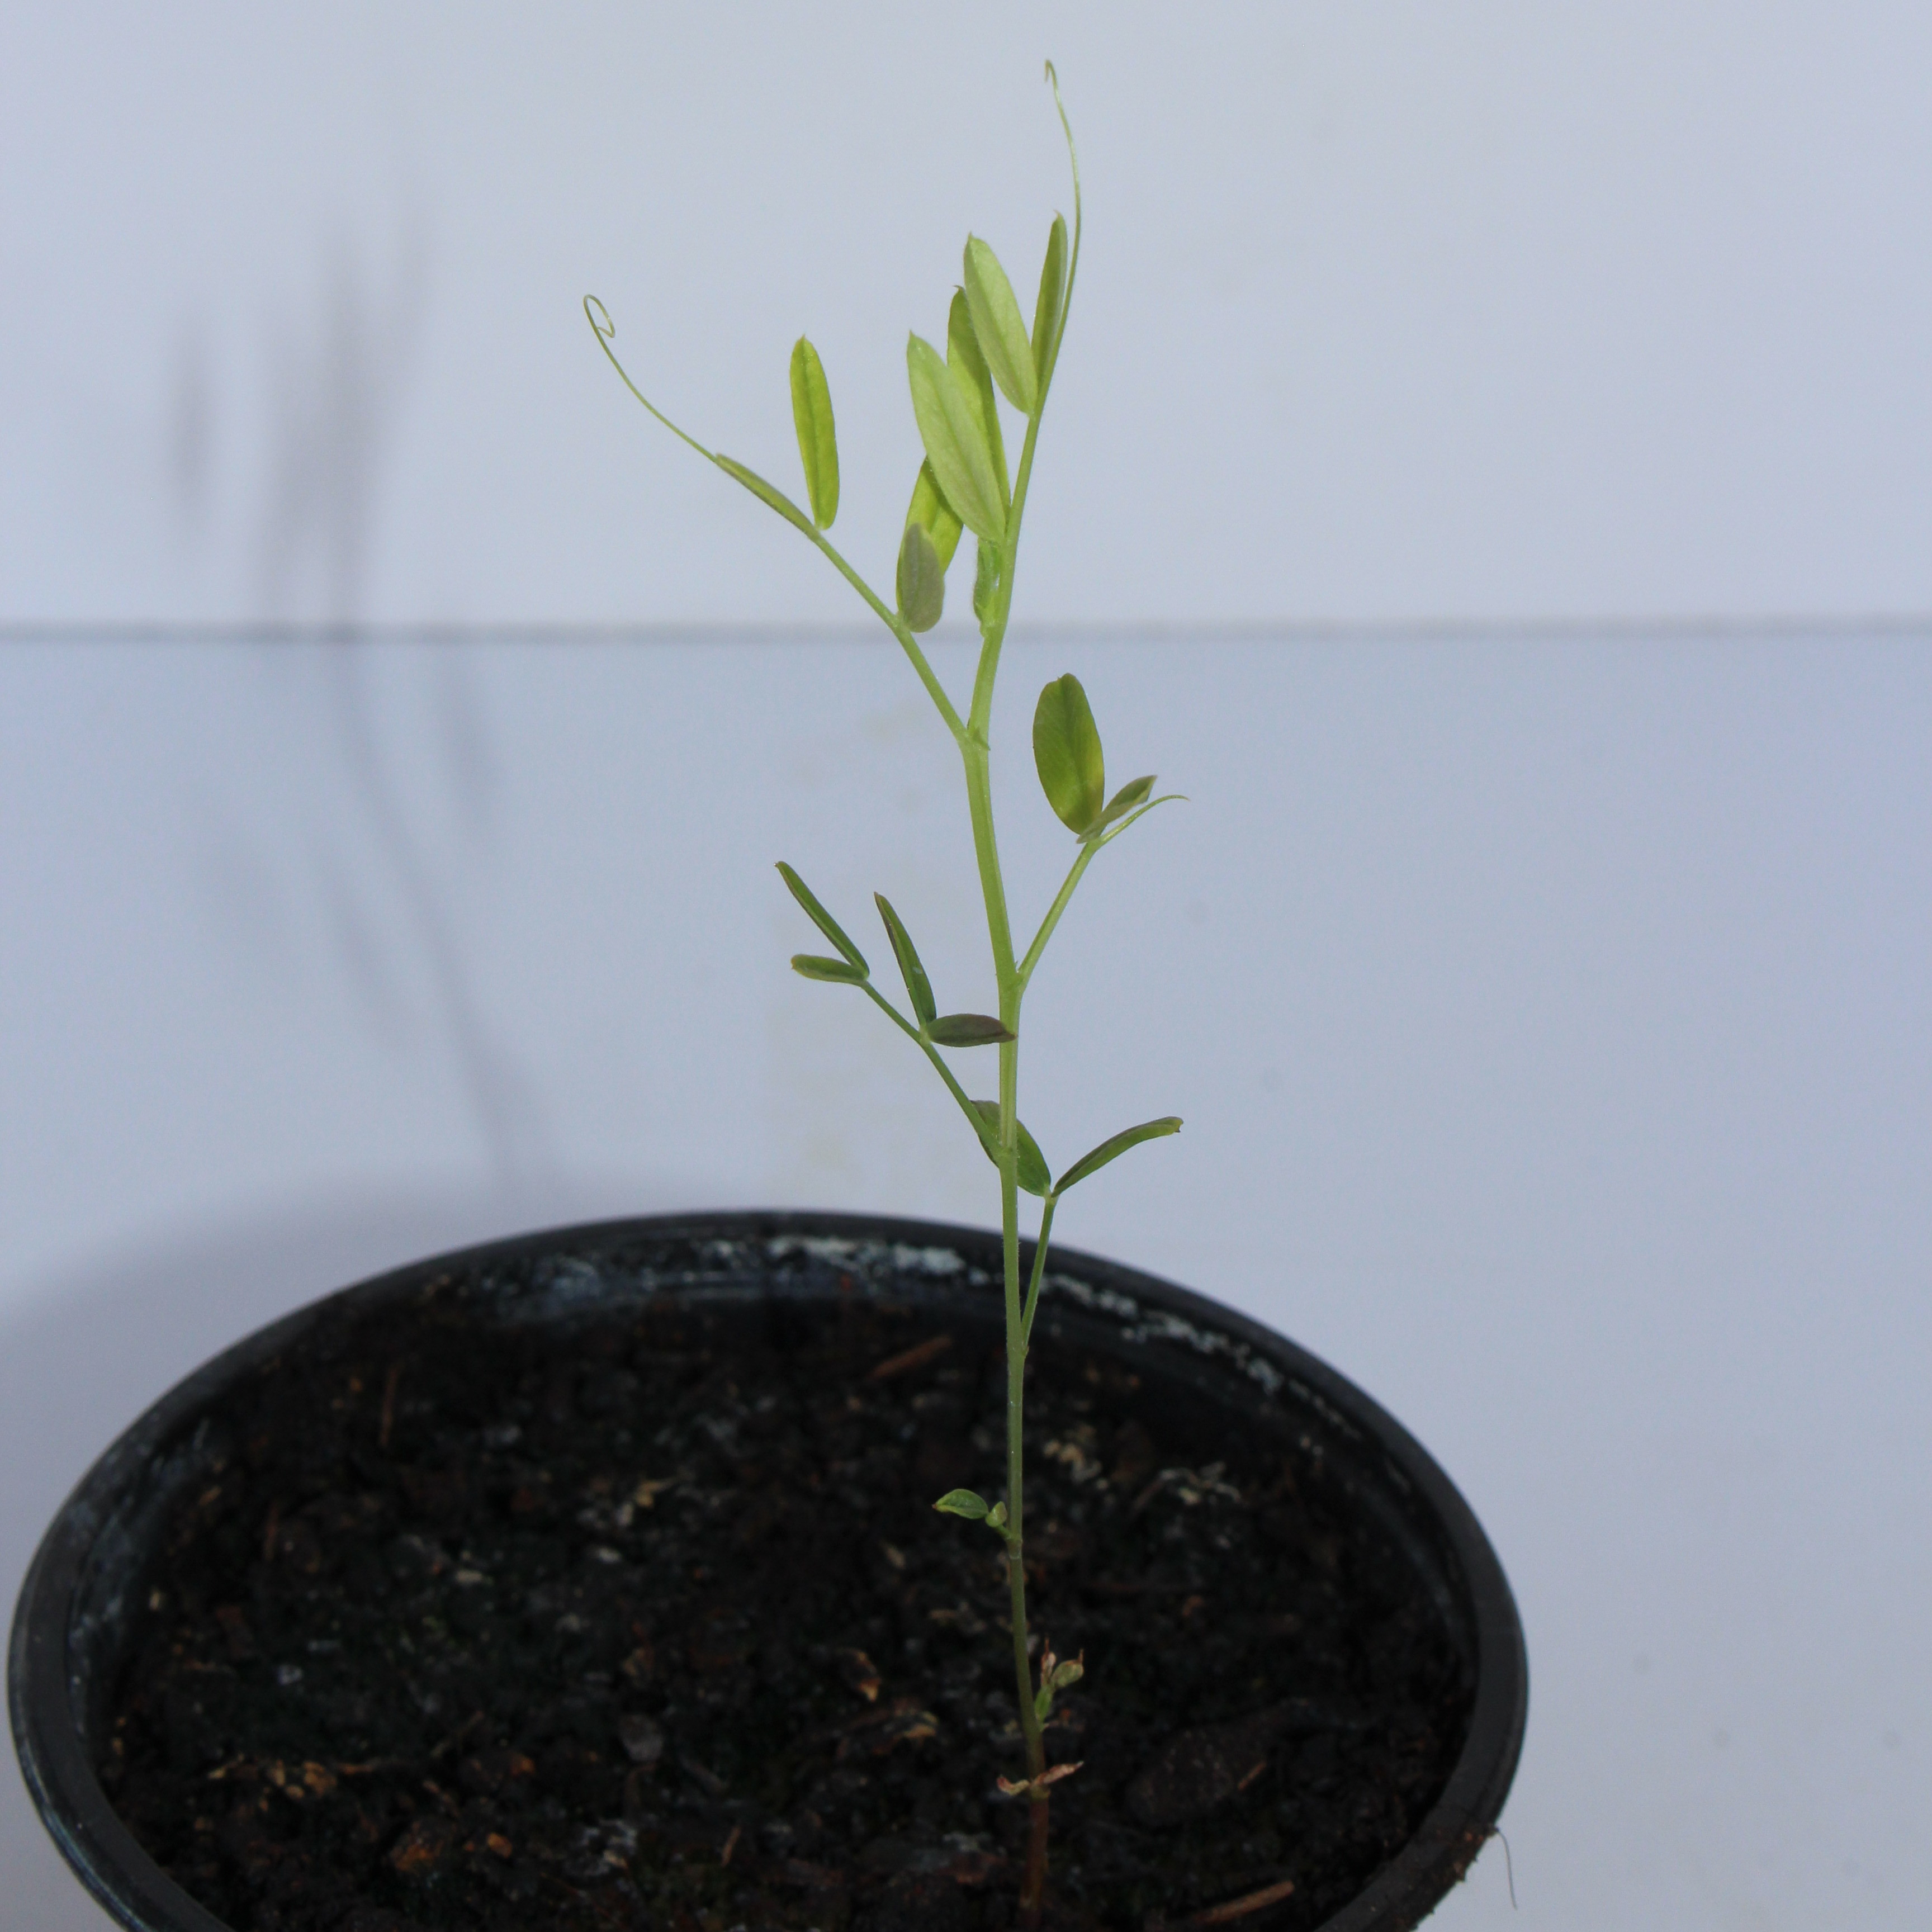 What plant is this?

Vicia sativa
